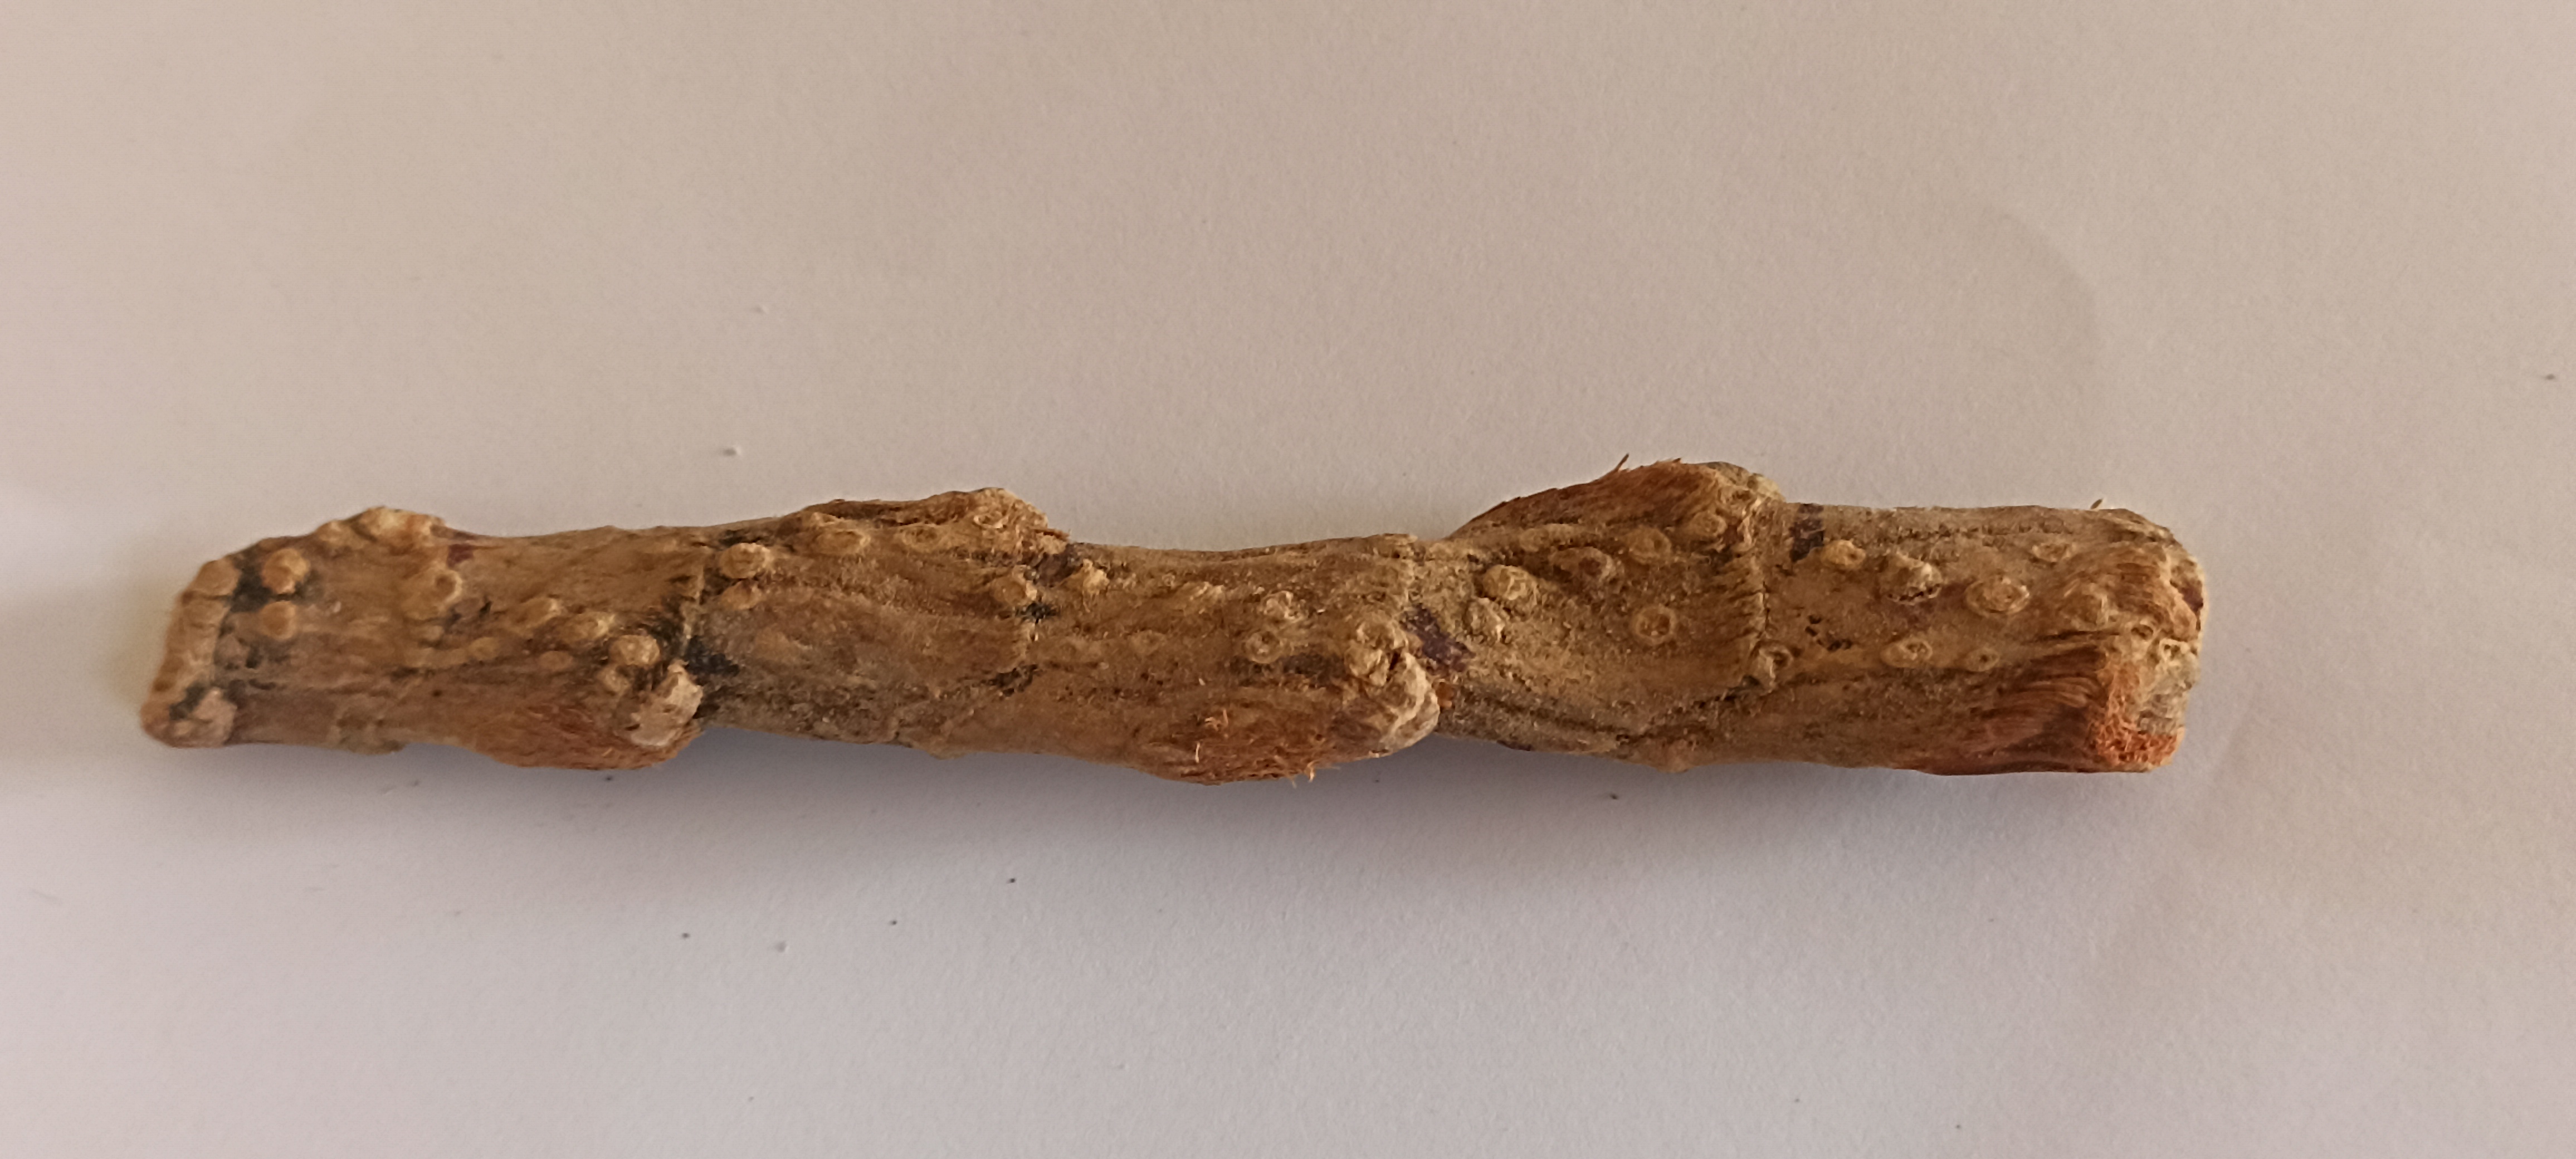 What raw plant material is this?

vekhand
